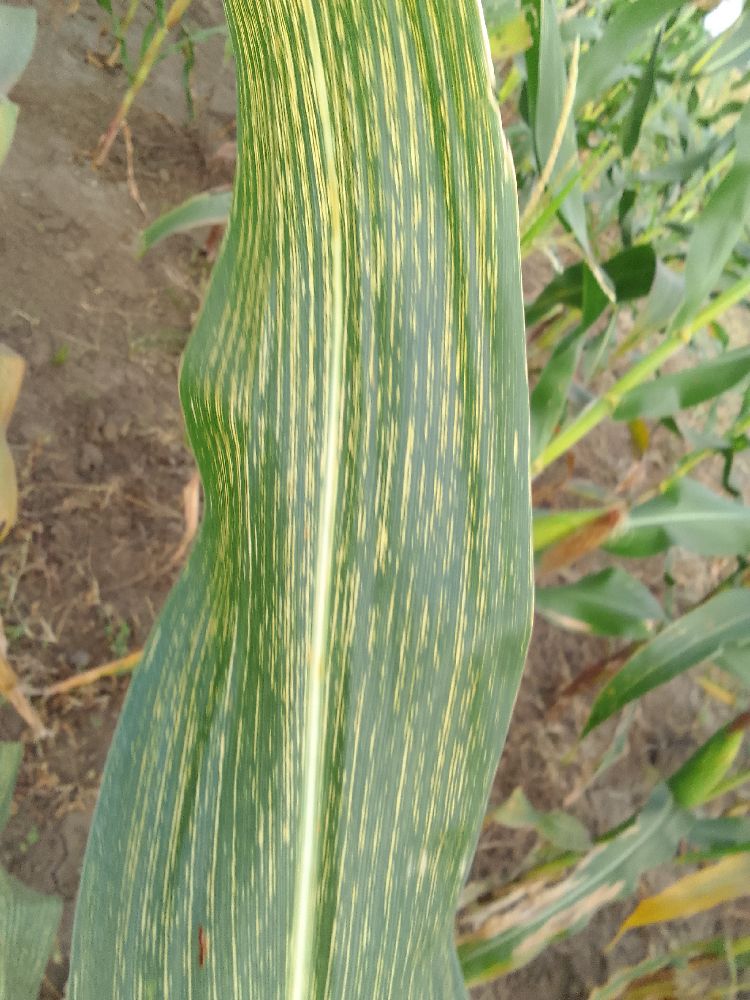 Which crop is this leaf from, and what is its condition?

maize, maize streak virus
